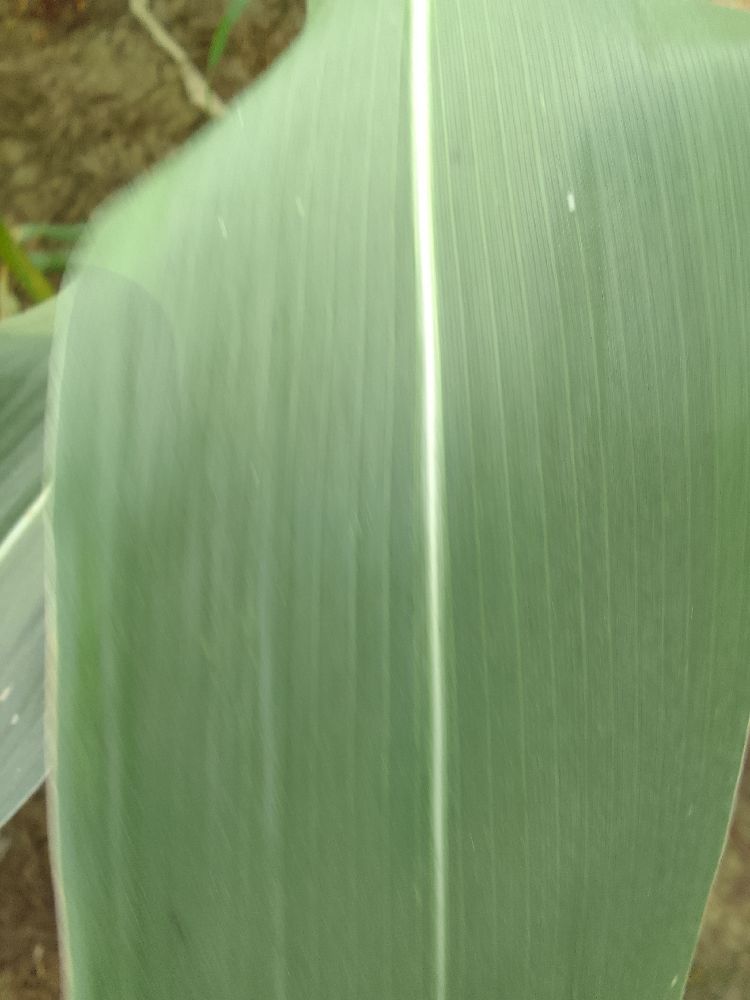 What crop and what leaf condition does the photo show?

maize, maize streak virus
